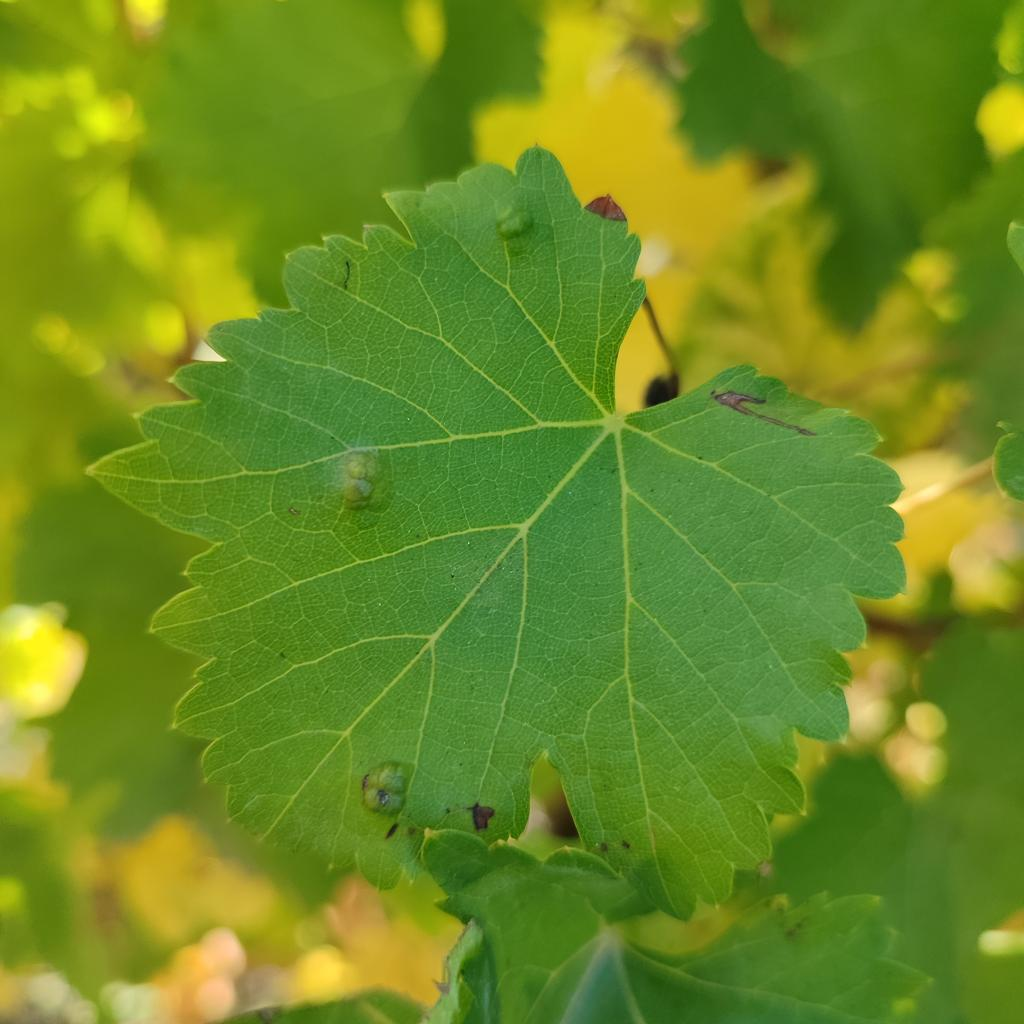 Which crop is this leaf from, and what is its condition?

grapevine, erineum mite
